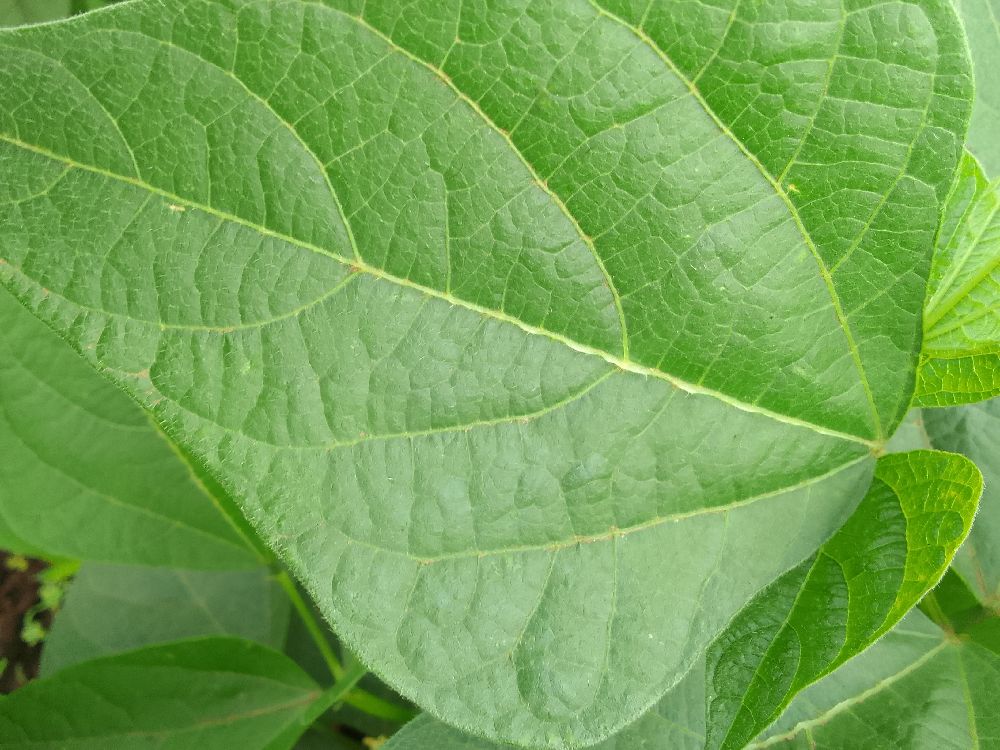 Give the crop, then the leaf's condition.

common bean, healthy
